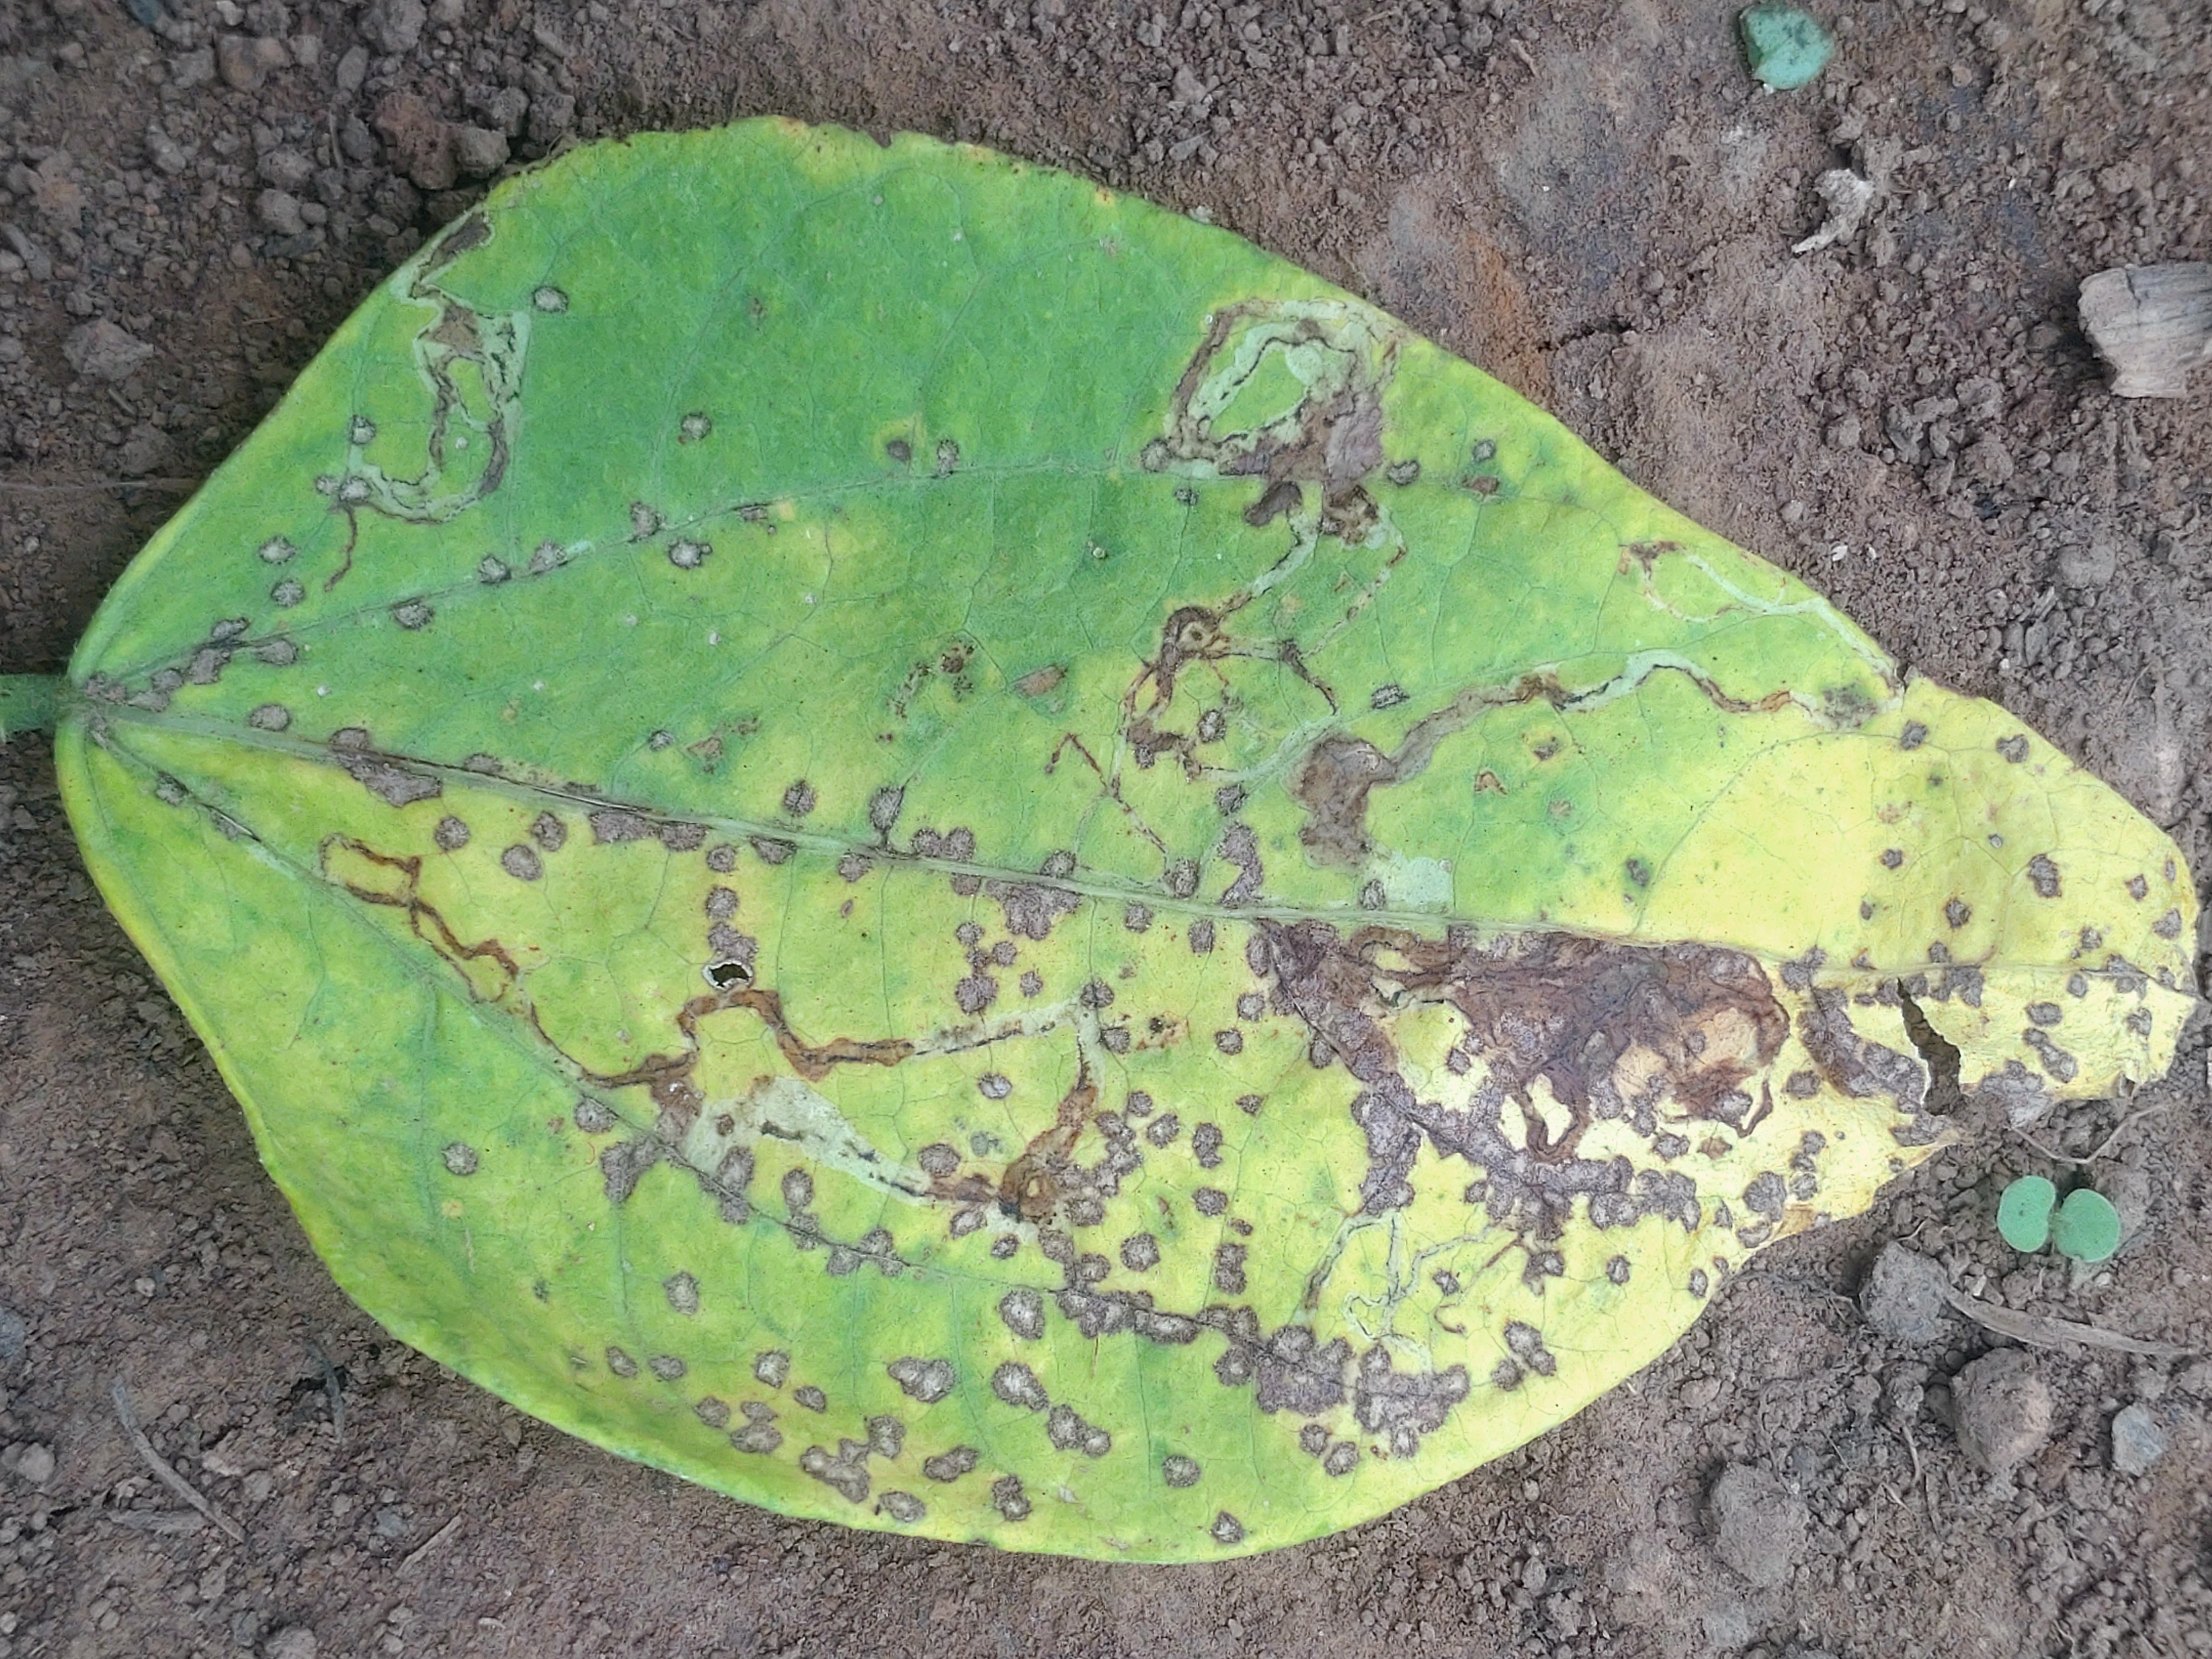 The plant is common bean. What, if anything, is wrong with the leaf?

anthracnose
